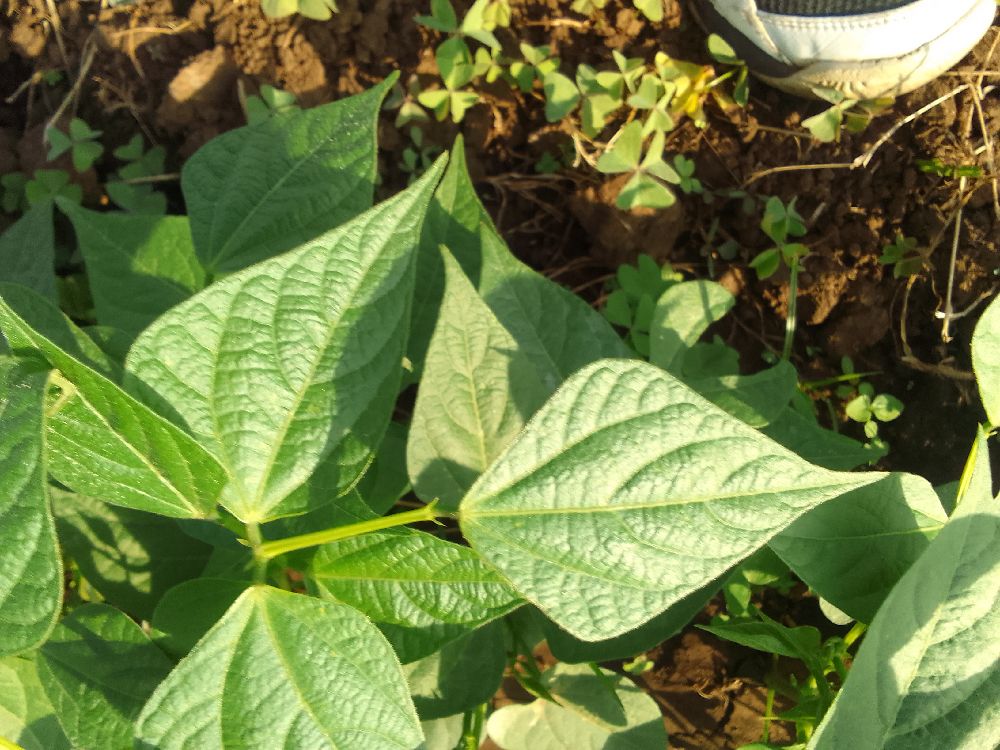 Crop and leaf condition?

common bean, healthy
